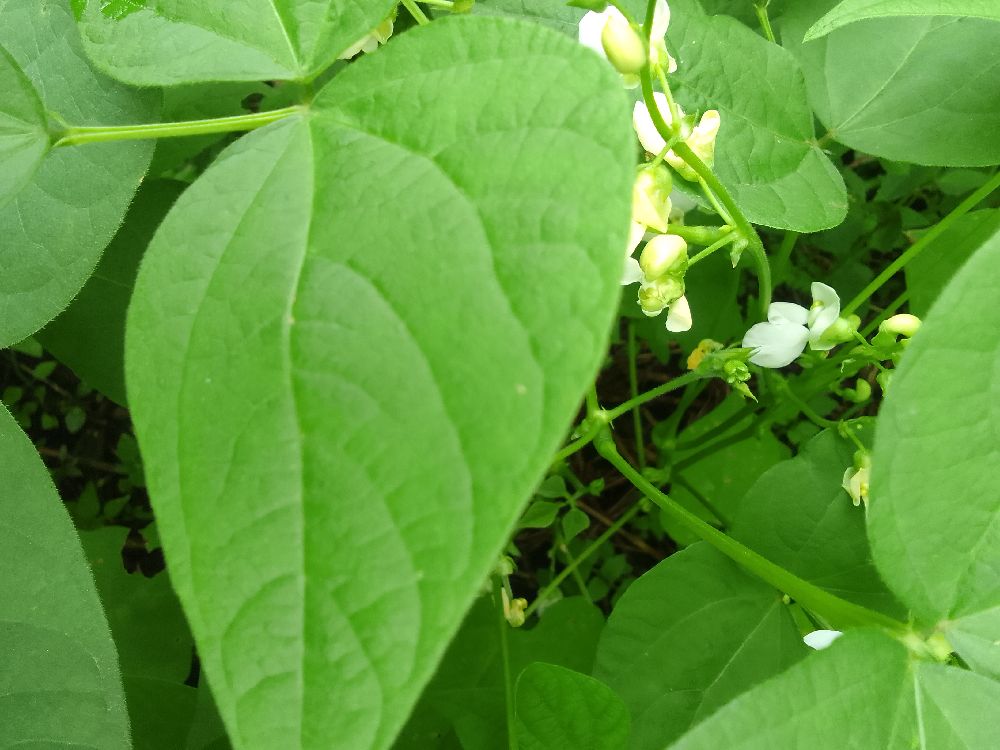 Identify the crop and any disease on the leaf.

common bean, healthy
